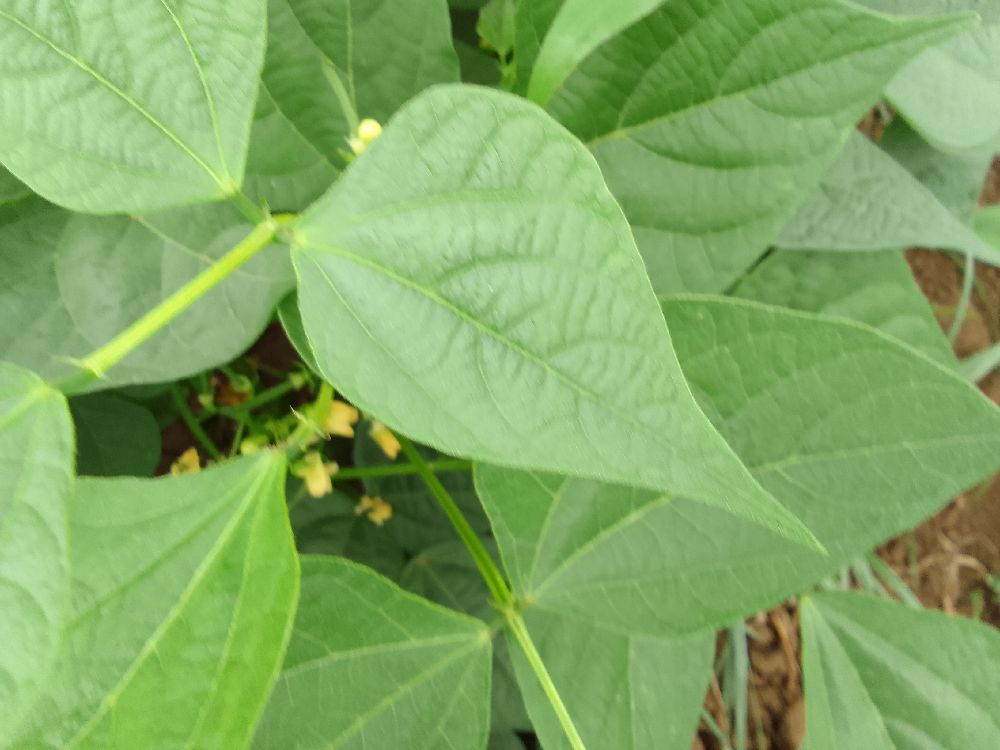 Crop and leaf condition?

common bean, healthy
